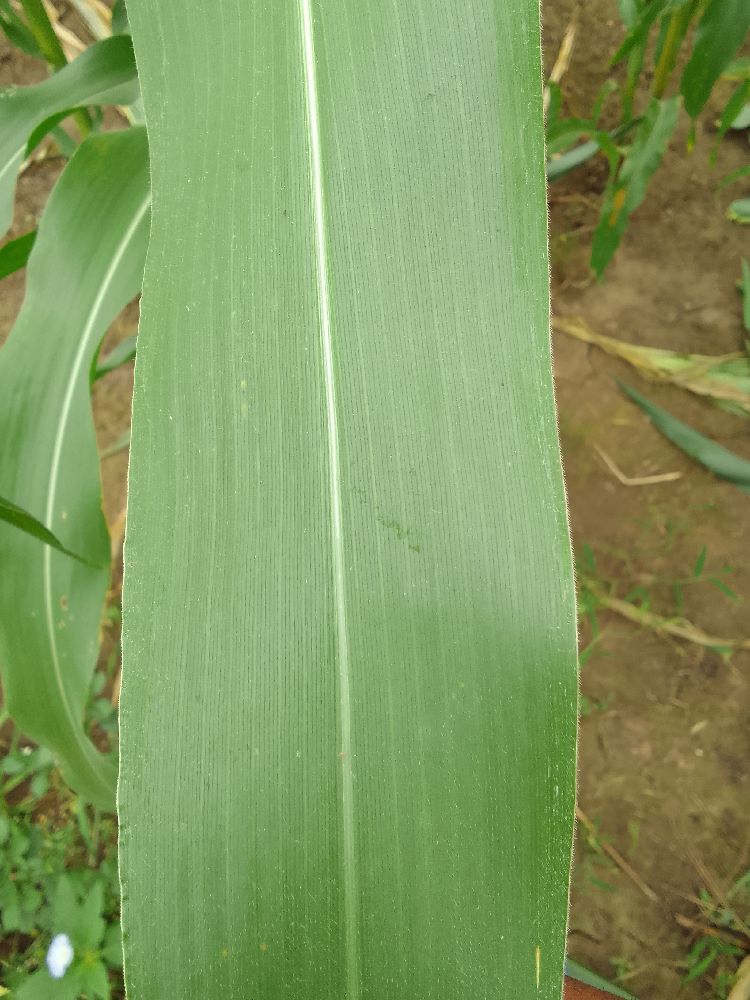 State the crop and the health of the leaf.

maize, healthy
